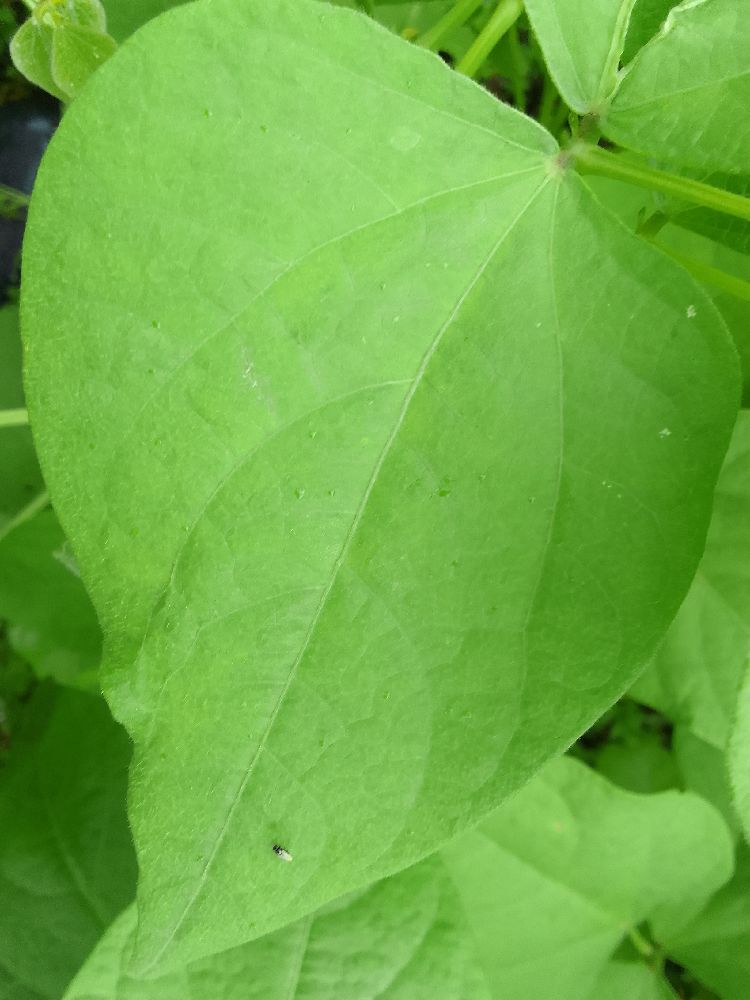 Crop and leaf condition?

common bean, healthy
